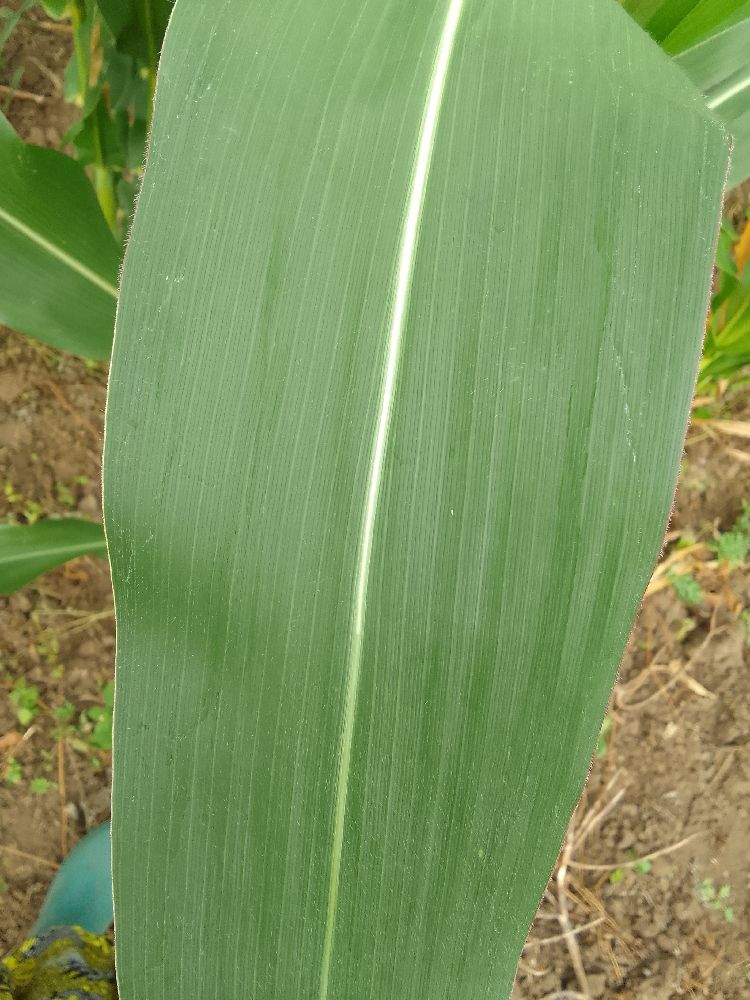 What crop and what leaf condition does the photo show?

maize, healthy
